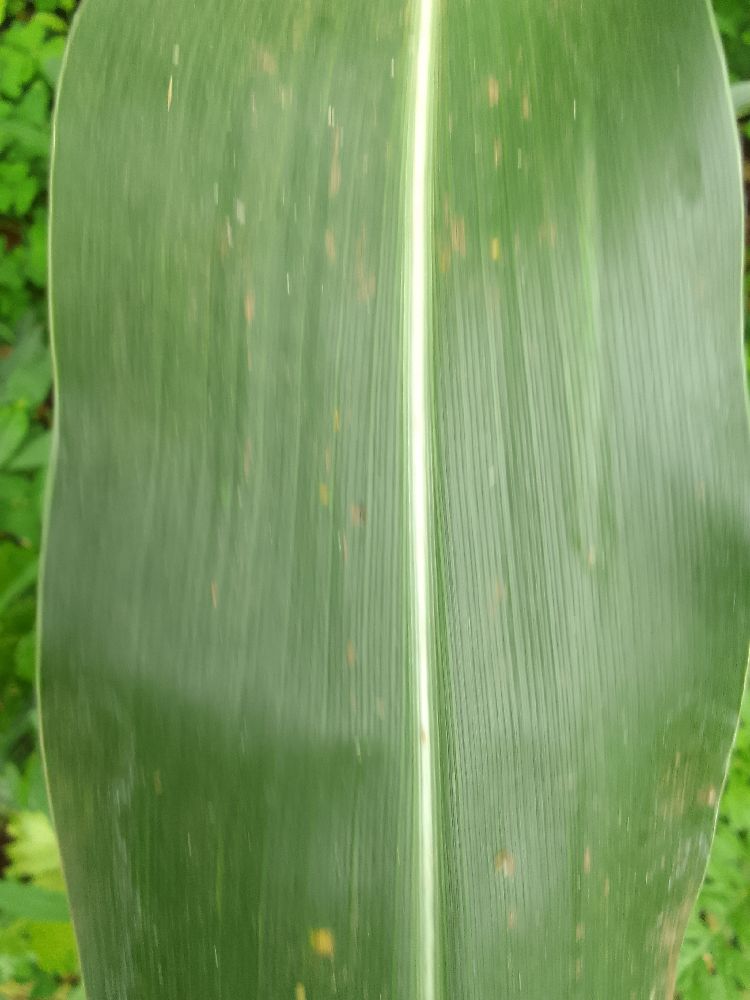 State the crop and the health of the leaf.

maize, healthy
